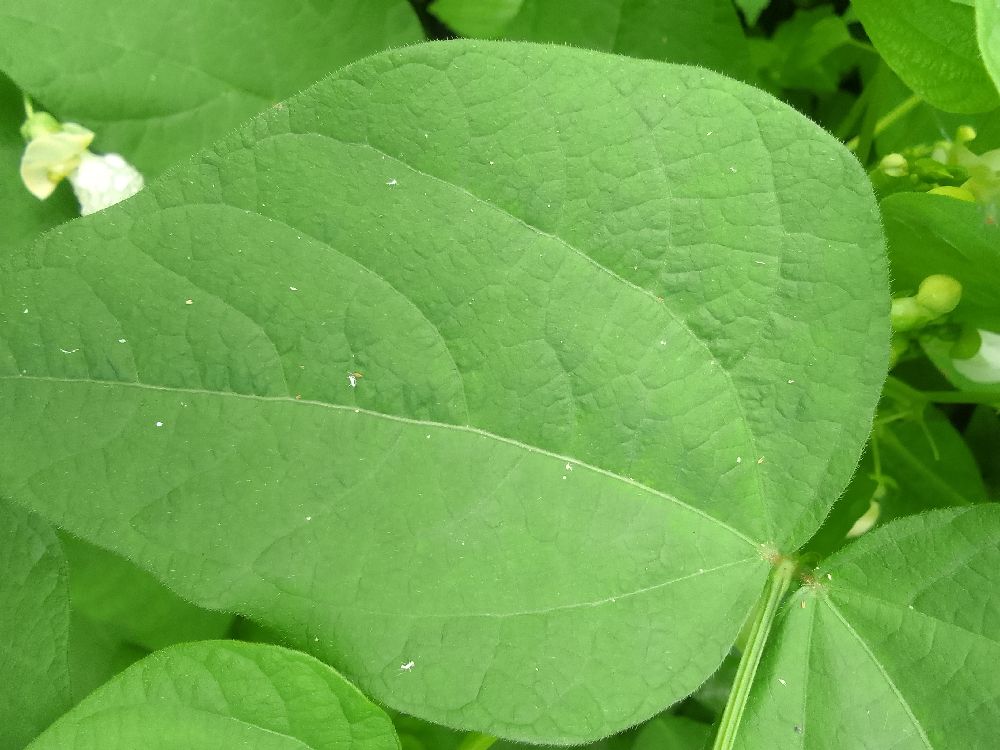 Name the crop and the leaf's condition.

common bean, healthy
